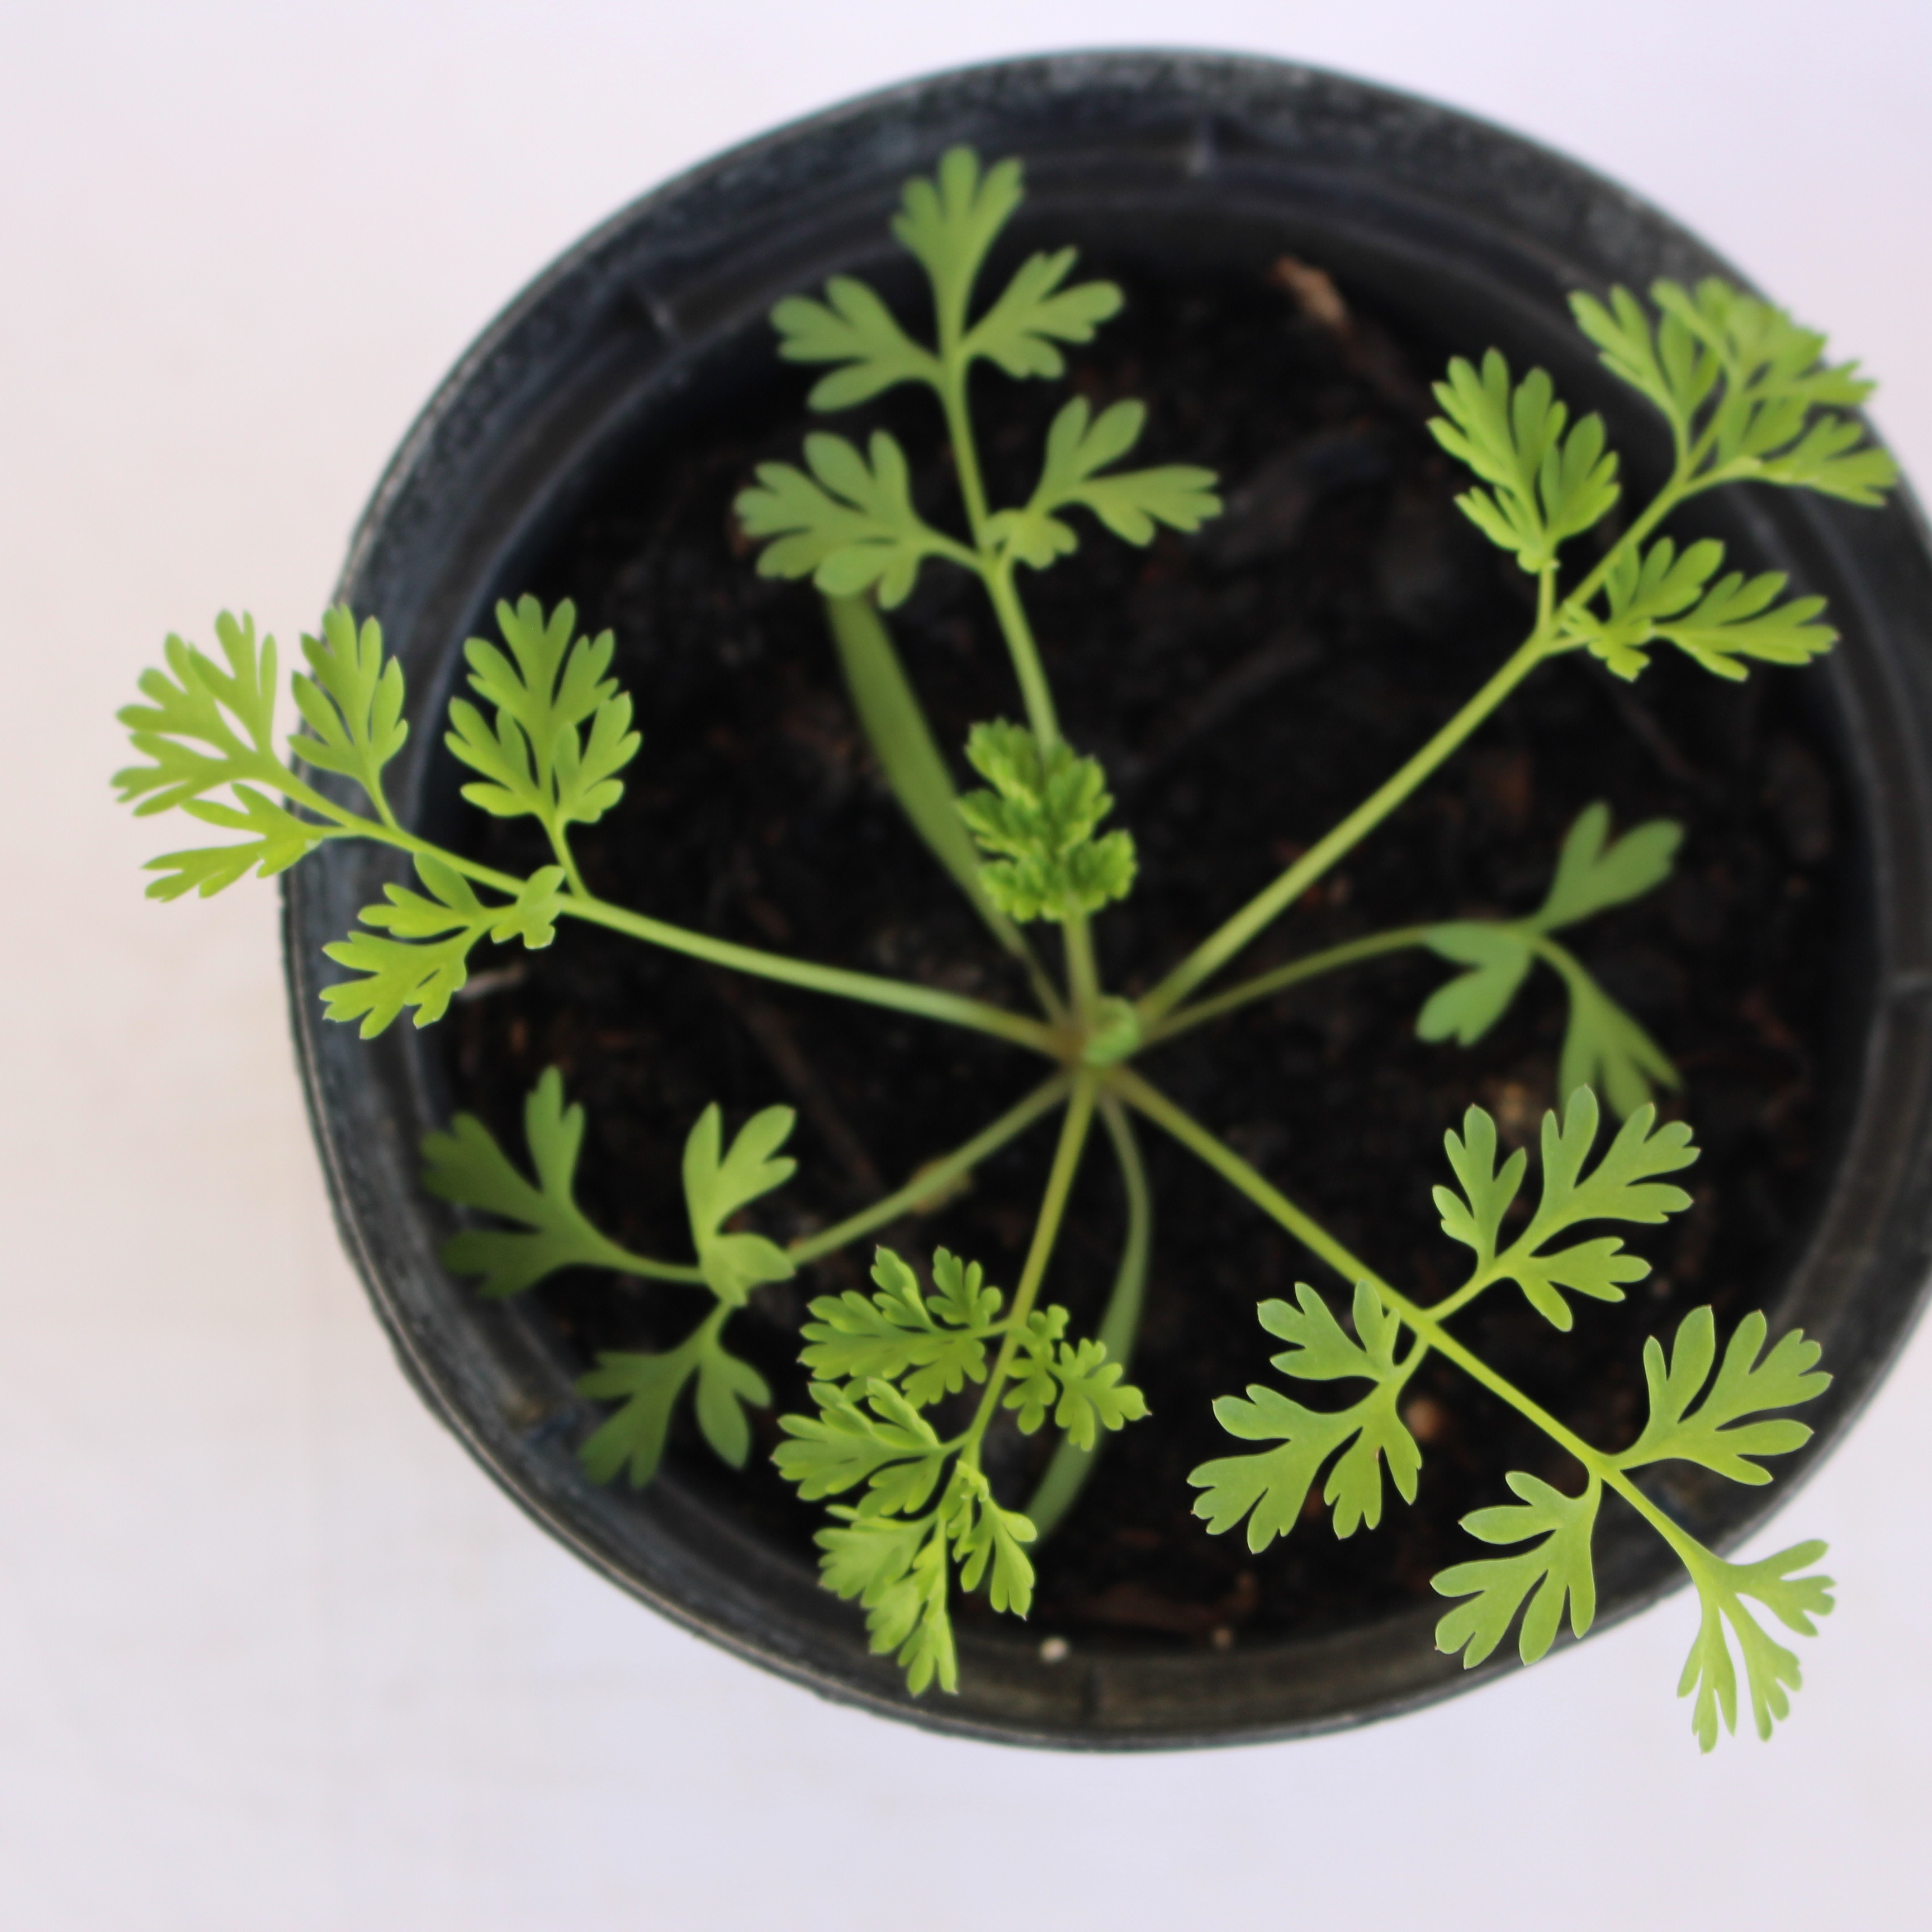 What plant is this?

Fumaria officinalis
